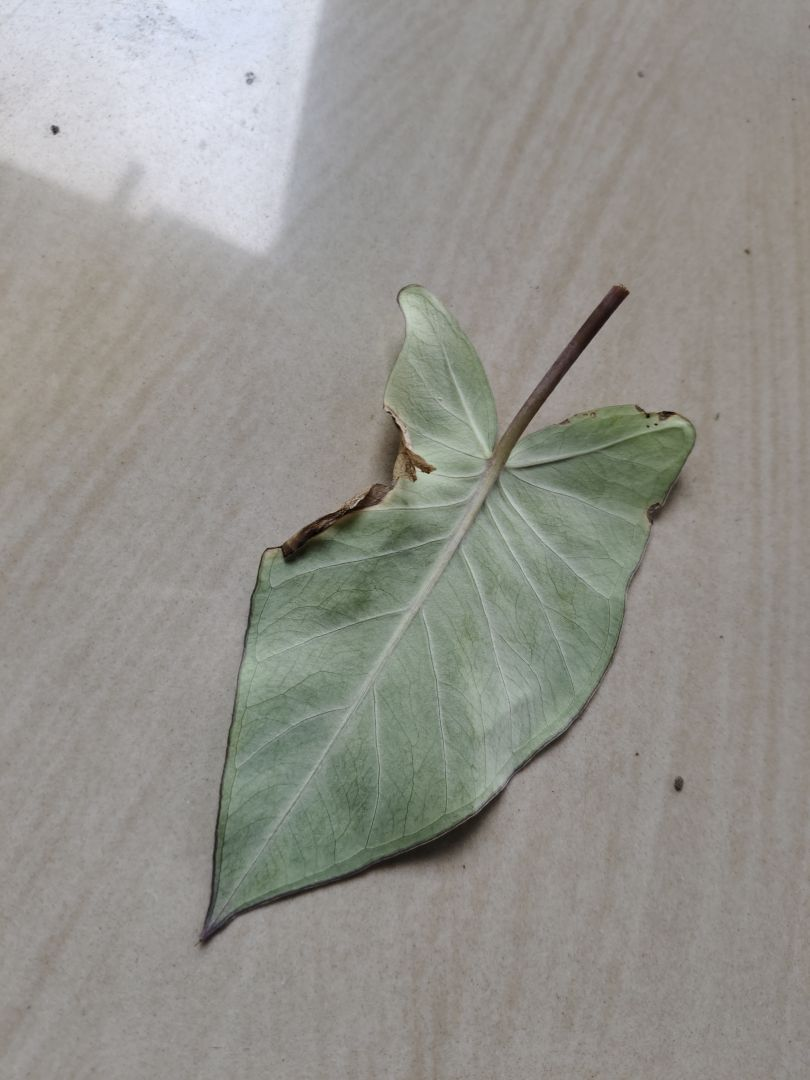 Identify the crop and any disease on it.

taro, leaf blight
